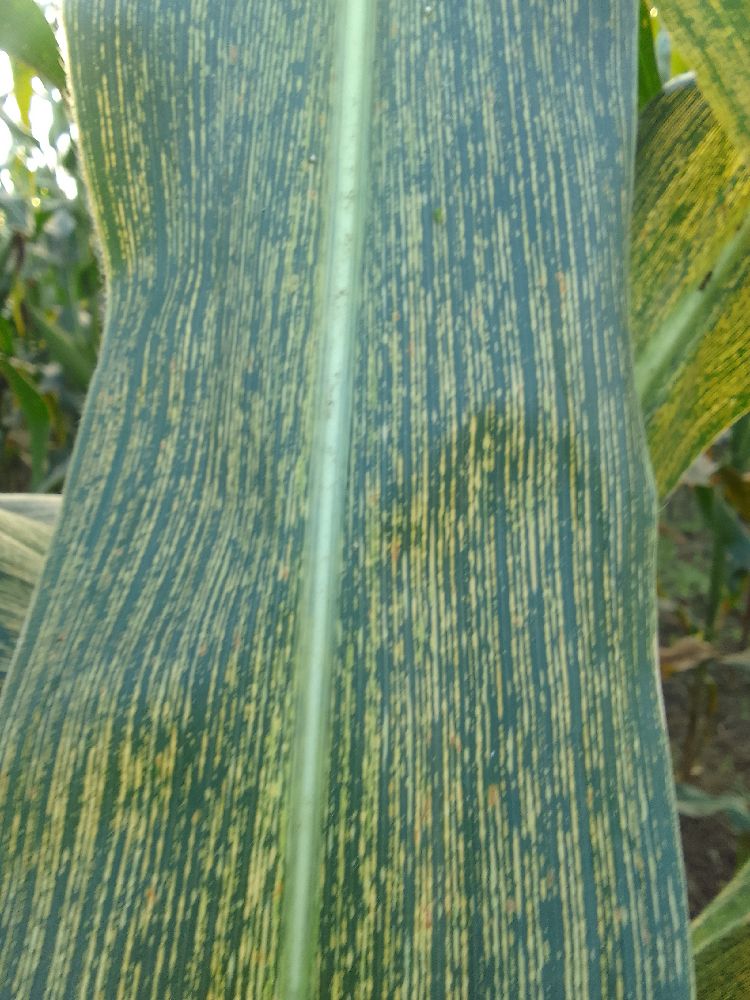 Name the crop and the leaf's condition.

maize, maize streak virus
